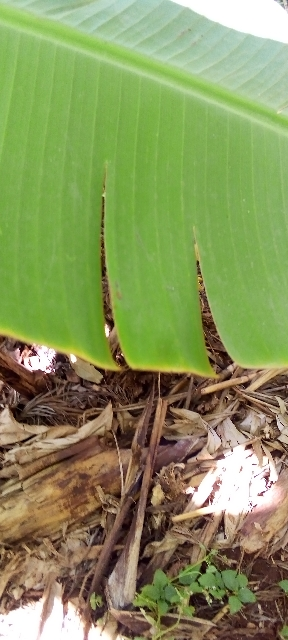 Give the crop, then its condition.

banana, healthy
